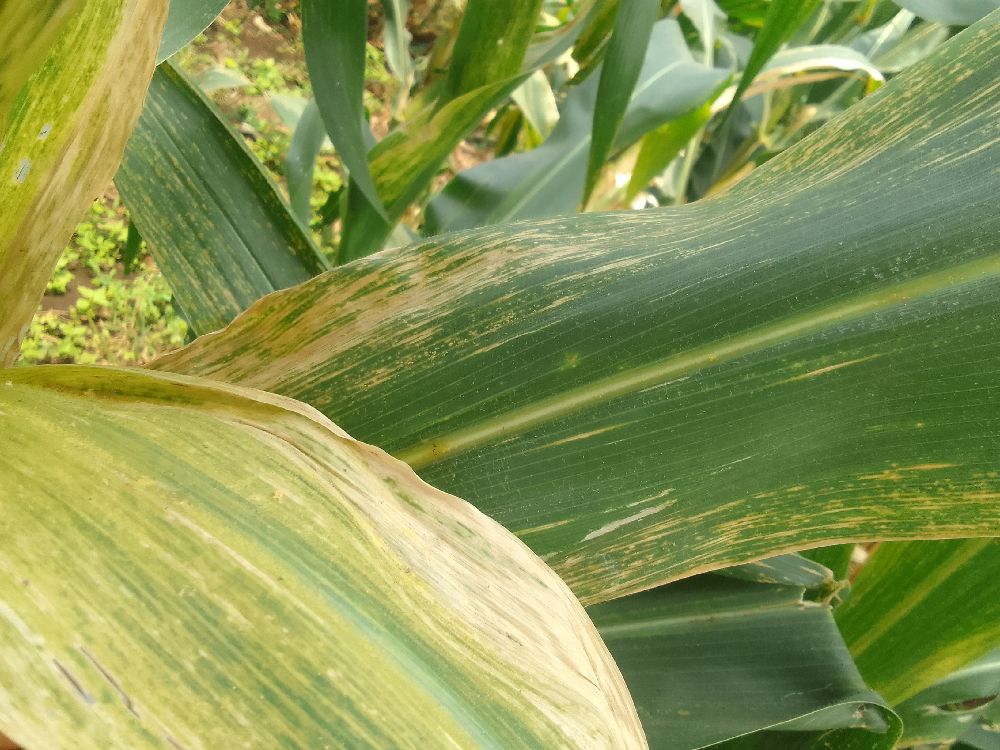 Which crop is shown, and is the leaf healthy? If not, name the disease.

maize, maize lethal necrosis
